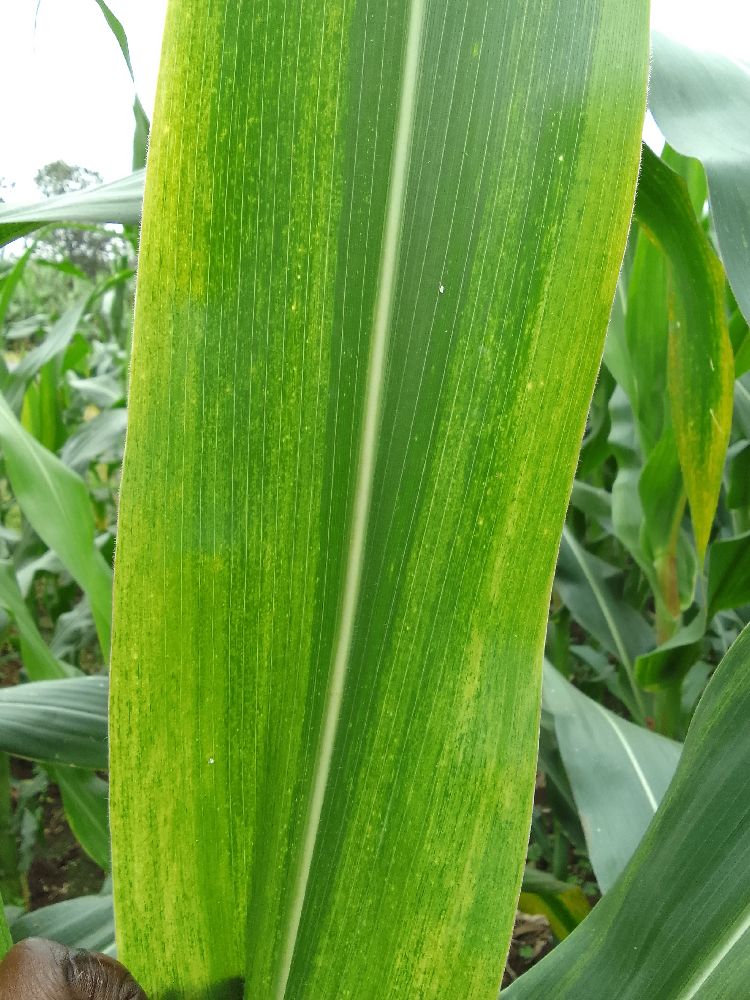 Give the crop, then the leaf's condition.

maize, maize lethal necrosis
